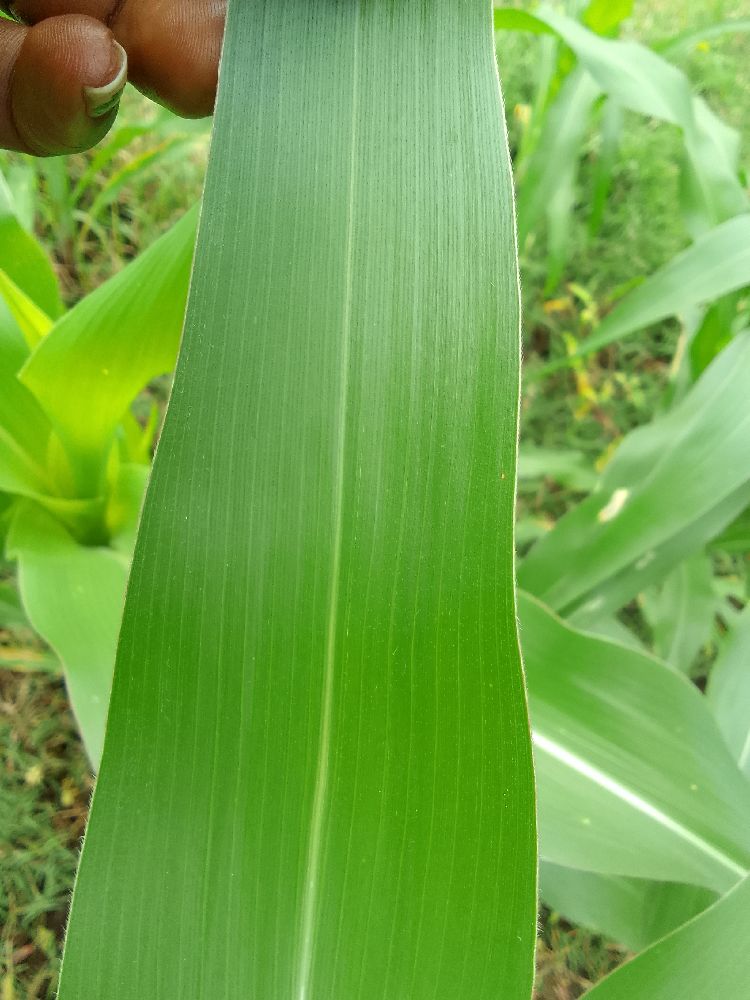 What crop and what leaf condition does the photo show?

maize, healthy
